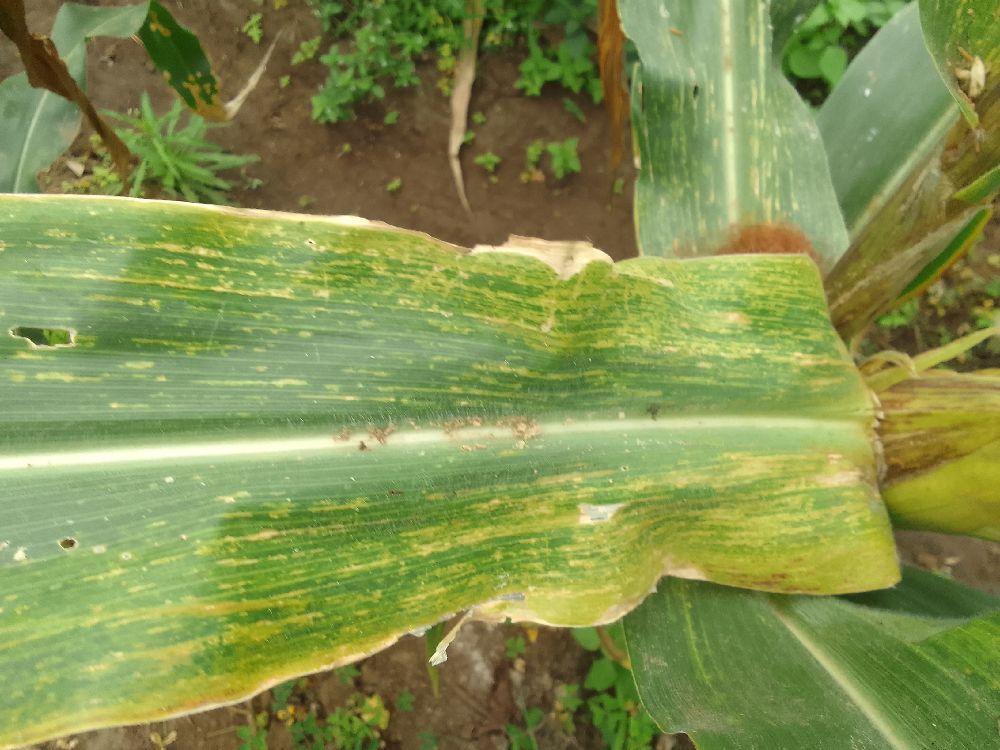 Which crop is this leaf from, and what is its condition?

maize, maize lethal necrosis
